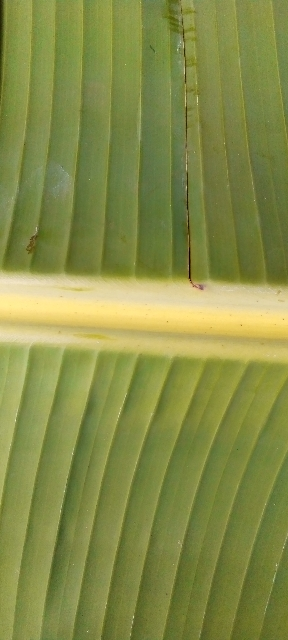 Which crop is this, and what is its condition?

banana, healthy
